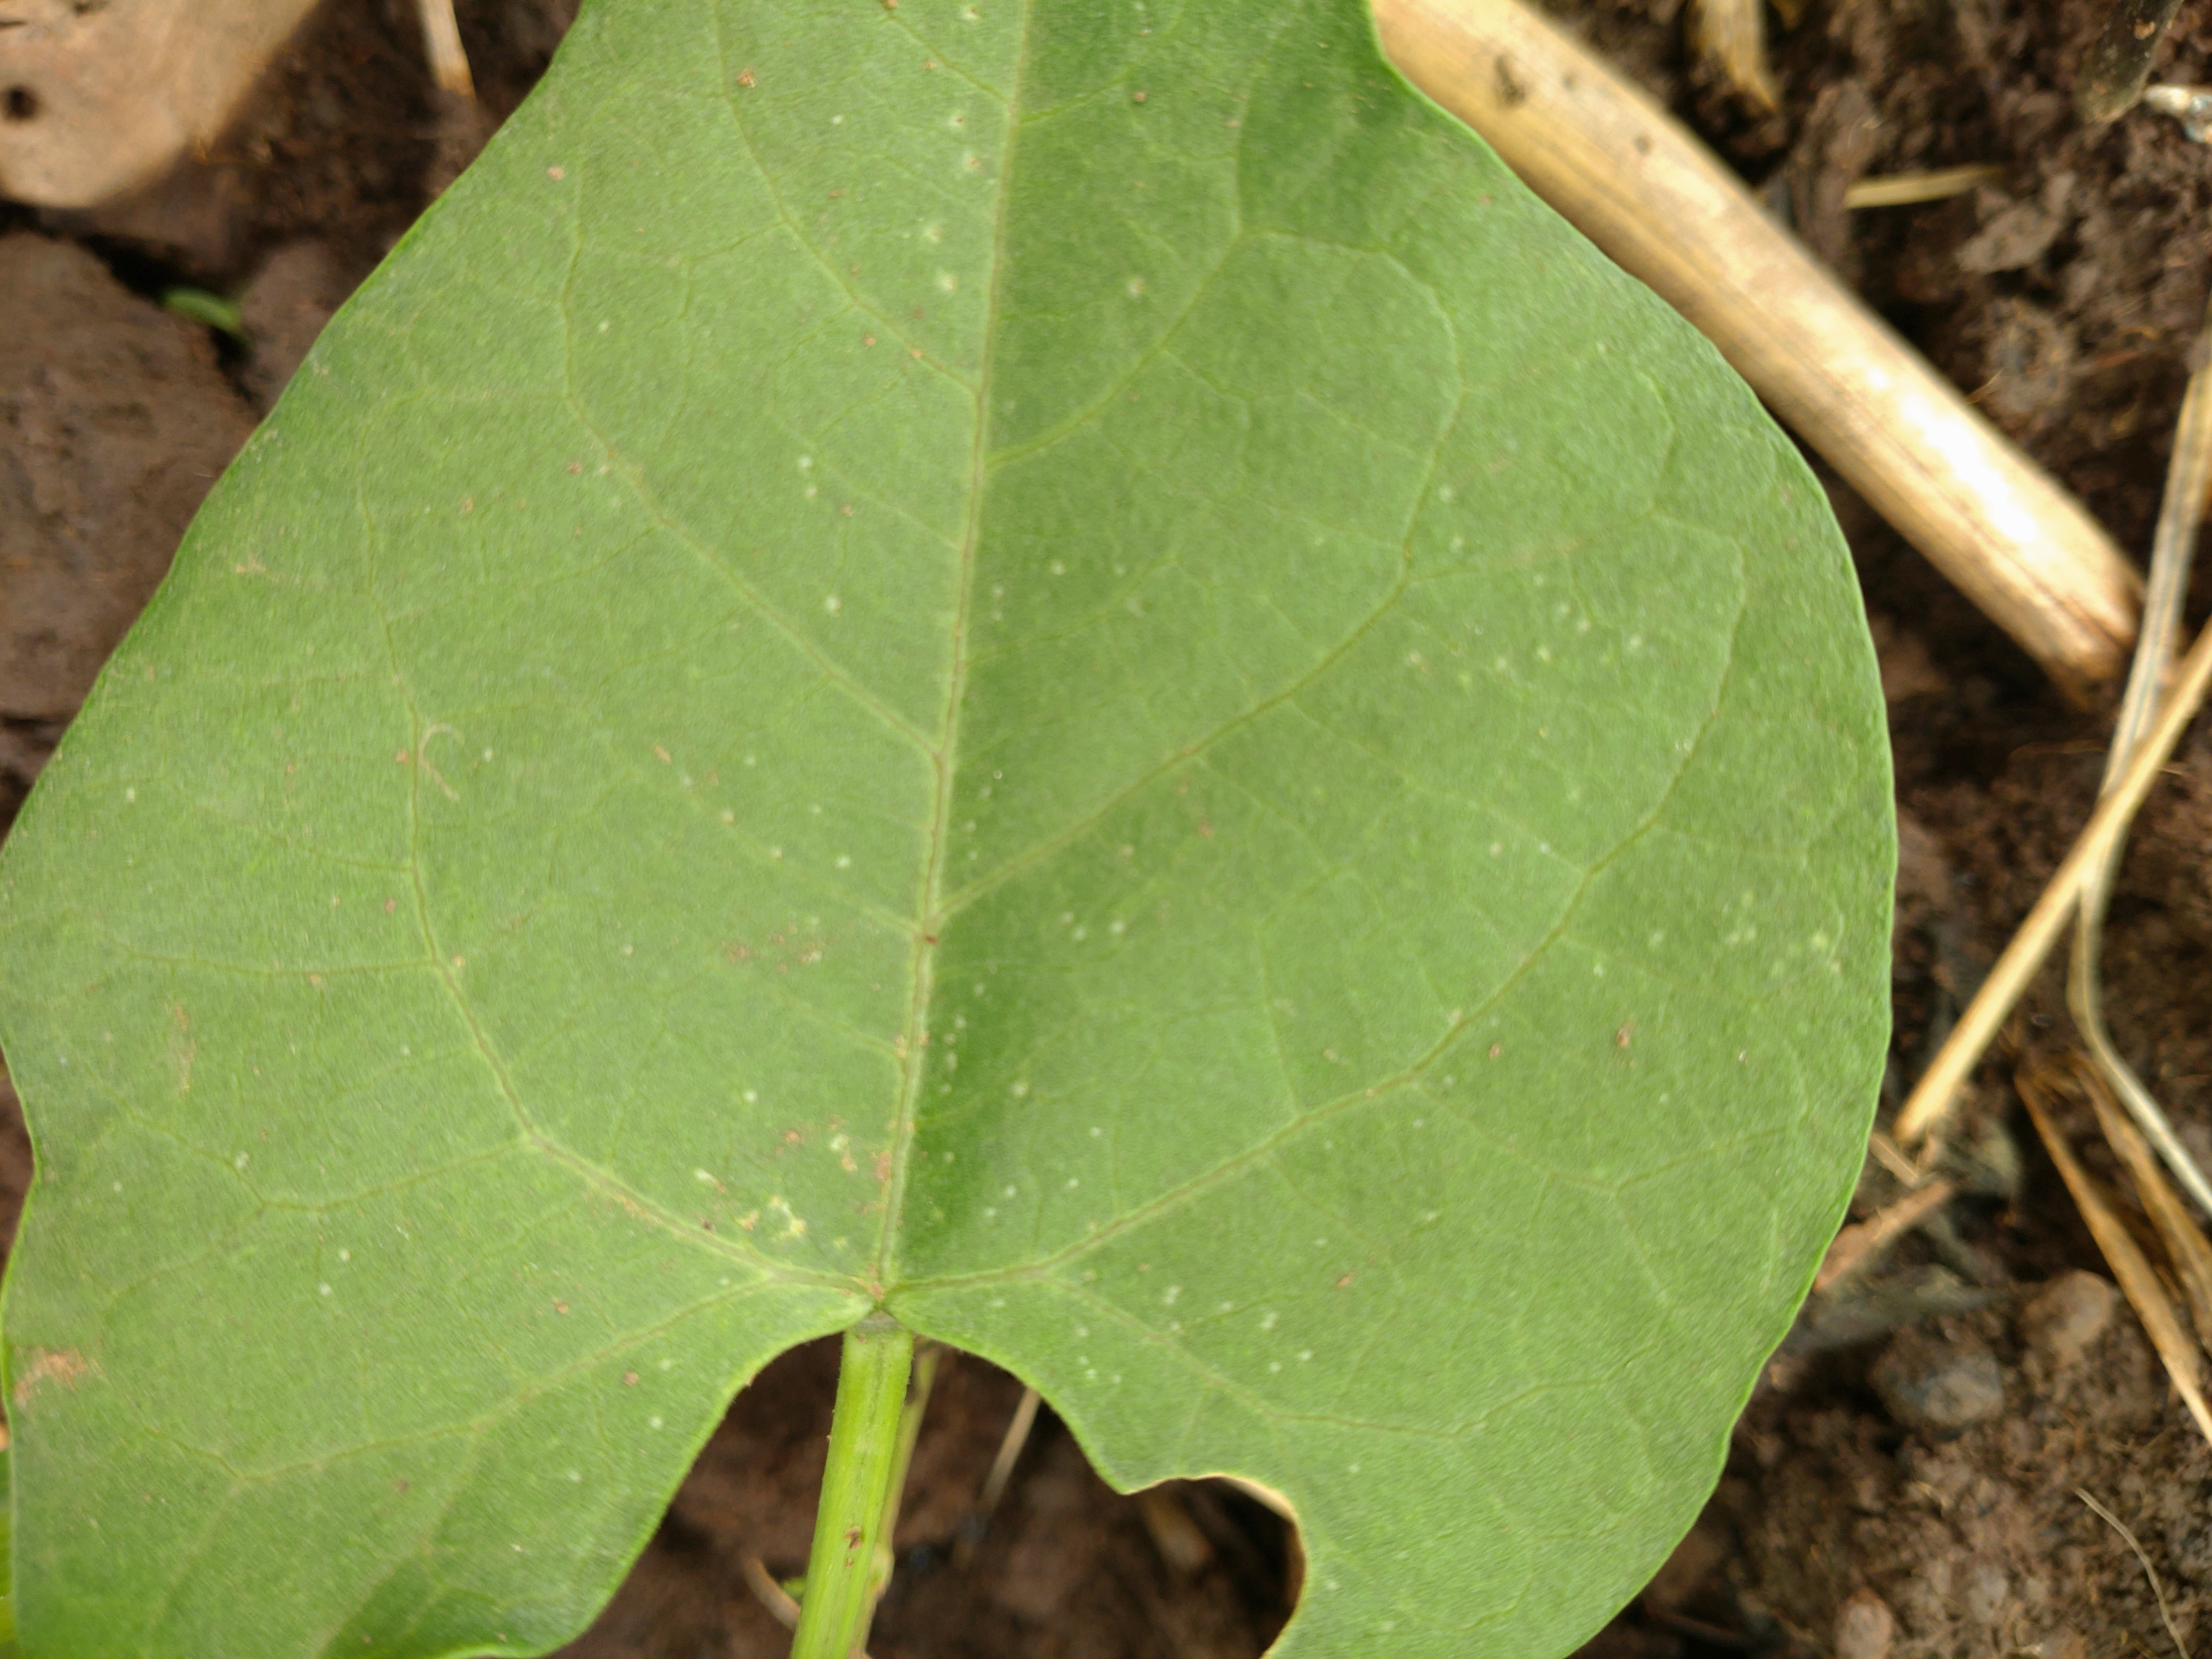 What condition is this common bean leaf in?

healthy
